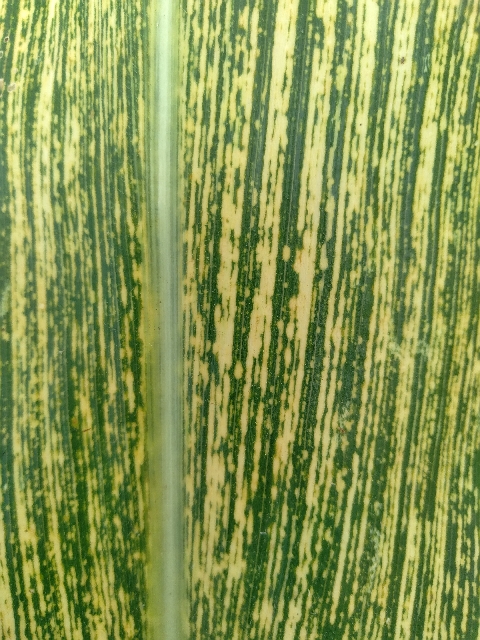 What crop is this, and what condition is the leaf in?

maize, maize streak virus
